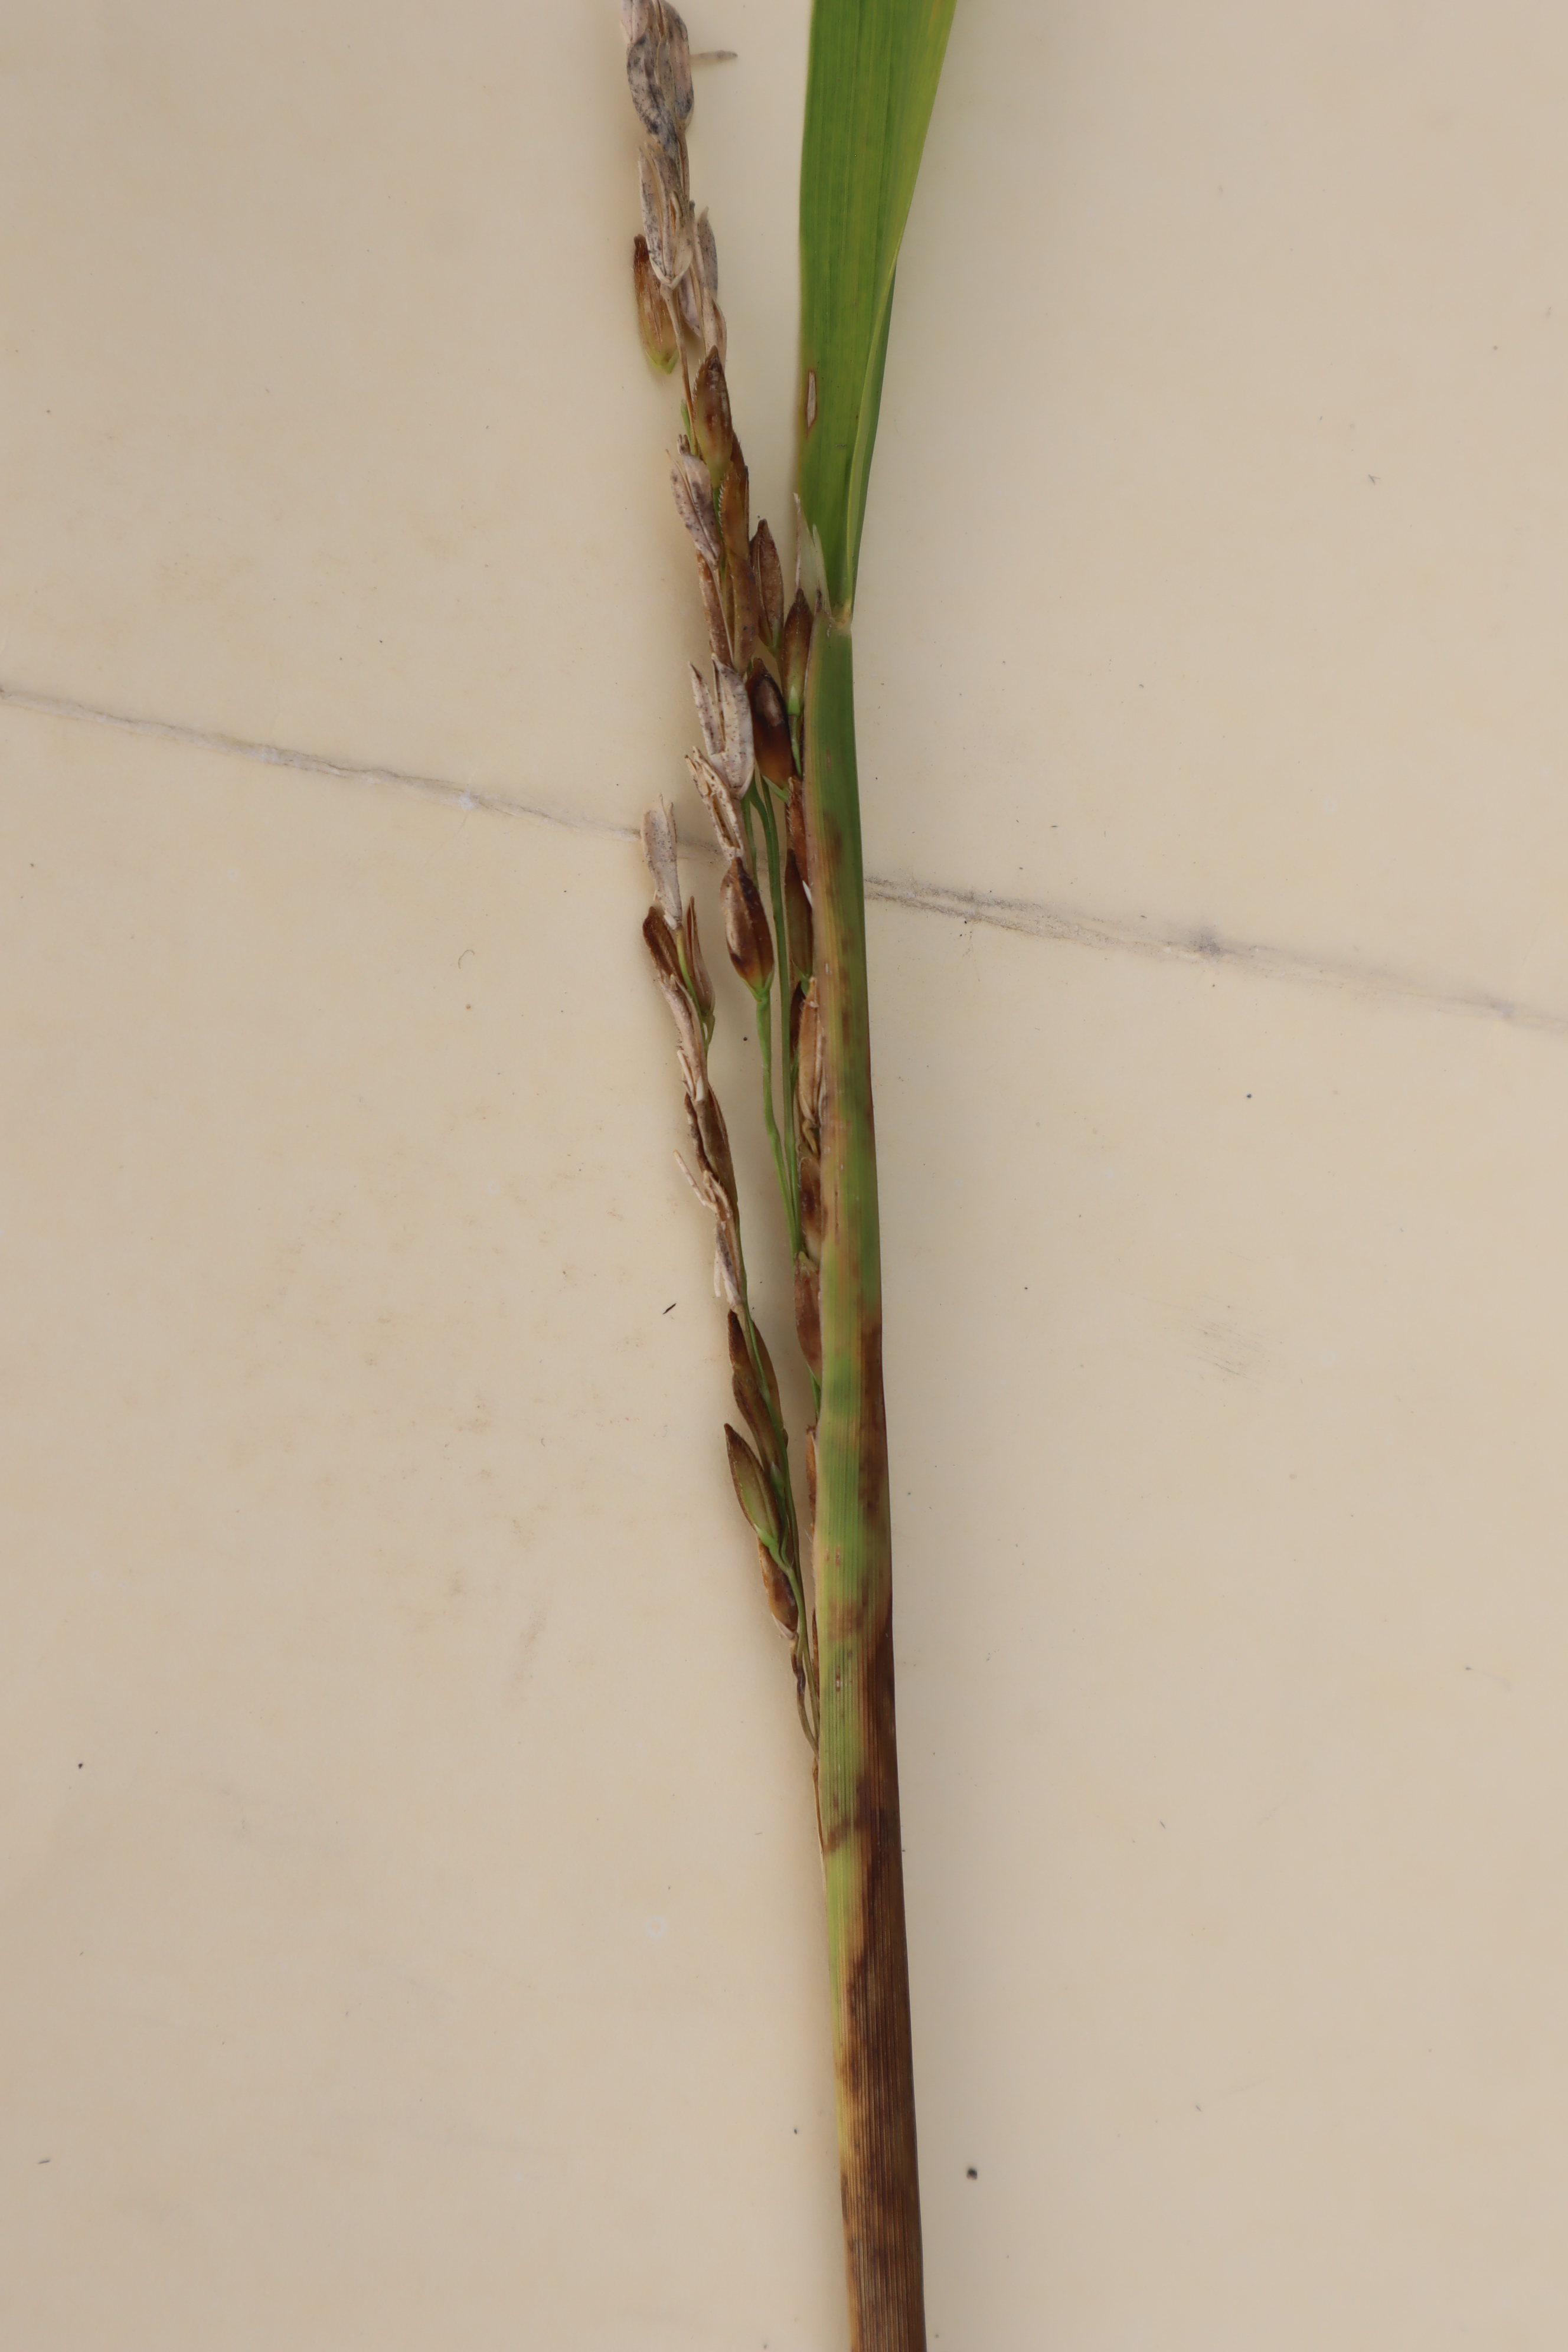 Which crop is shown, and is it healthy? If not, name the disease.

rice, sarocladium oryzae
